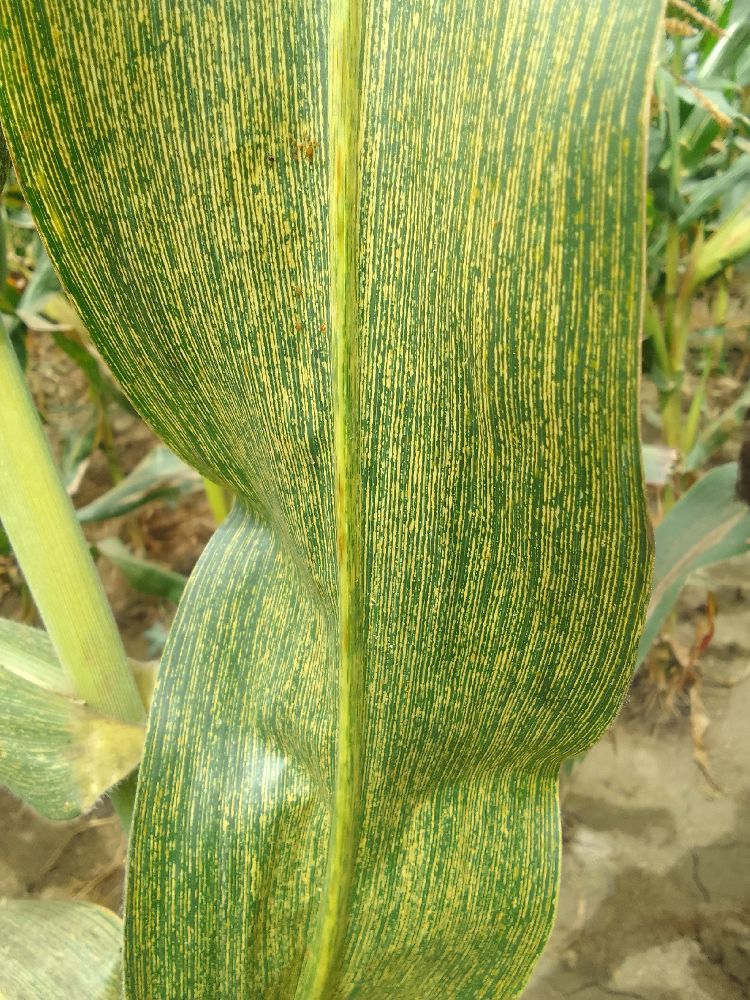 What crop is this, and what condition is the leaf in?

maize, maize streak virus
